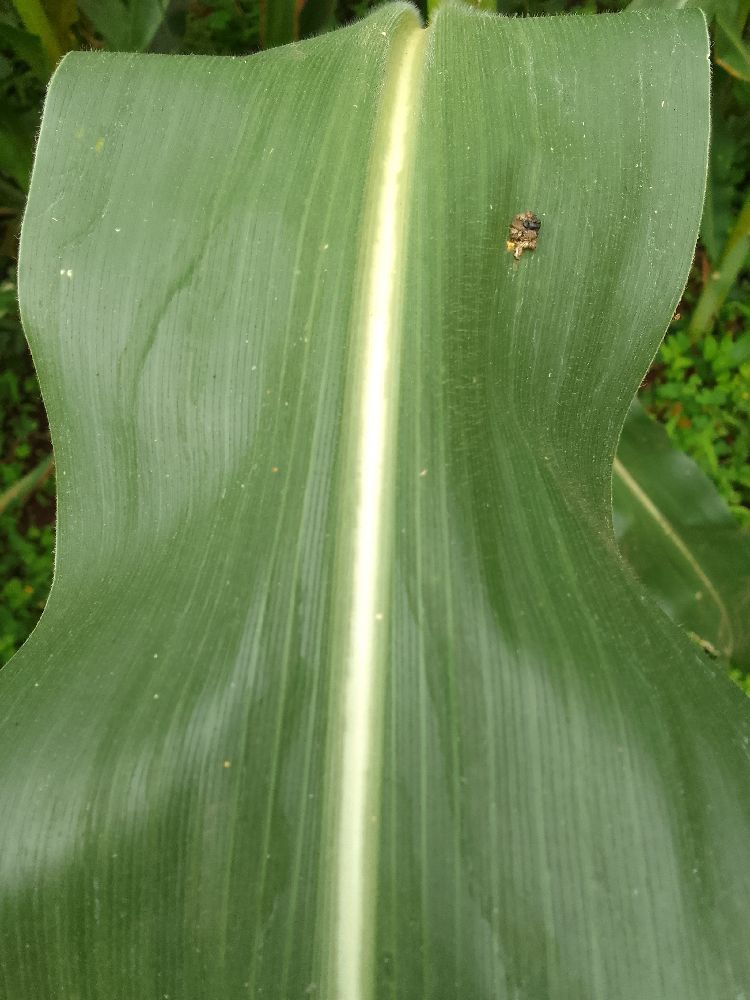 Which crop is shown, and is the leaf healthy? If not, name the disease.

maize, healthy
